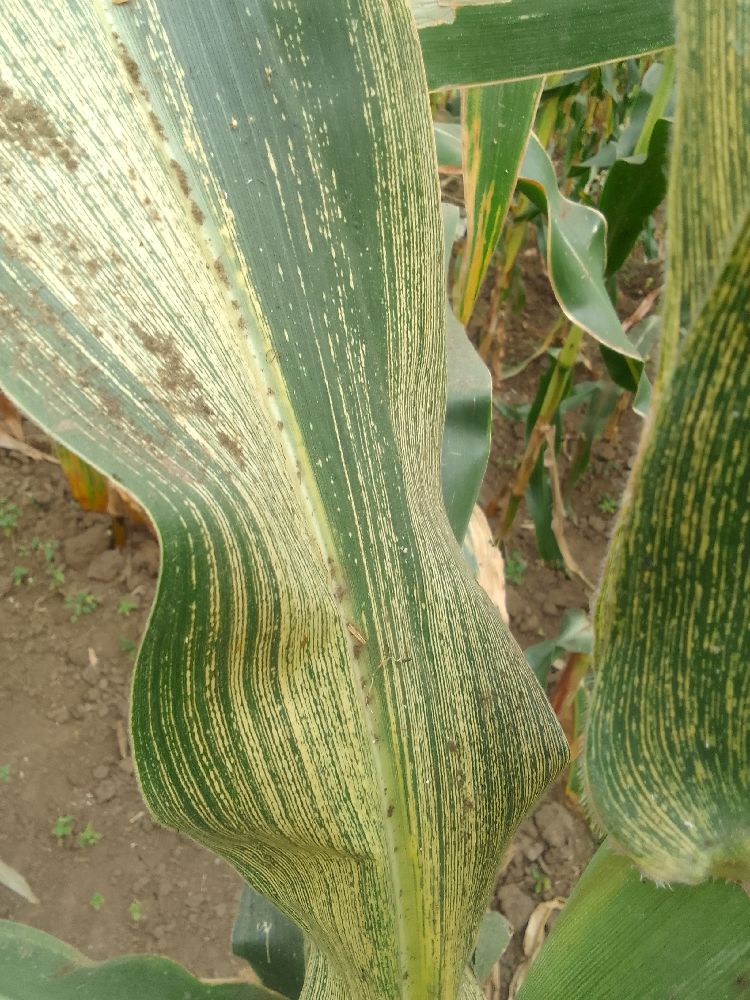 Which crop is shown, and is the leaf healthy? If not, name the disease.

maize, maize streak virus
